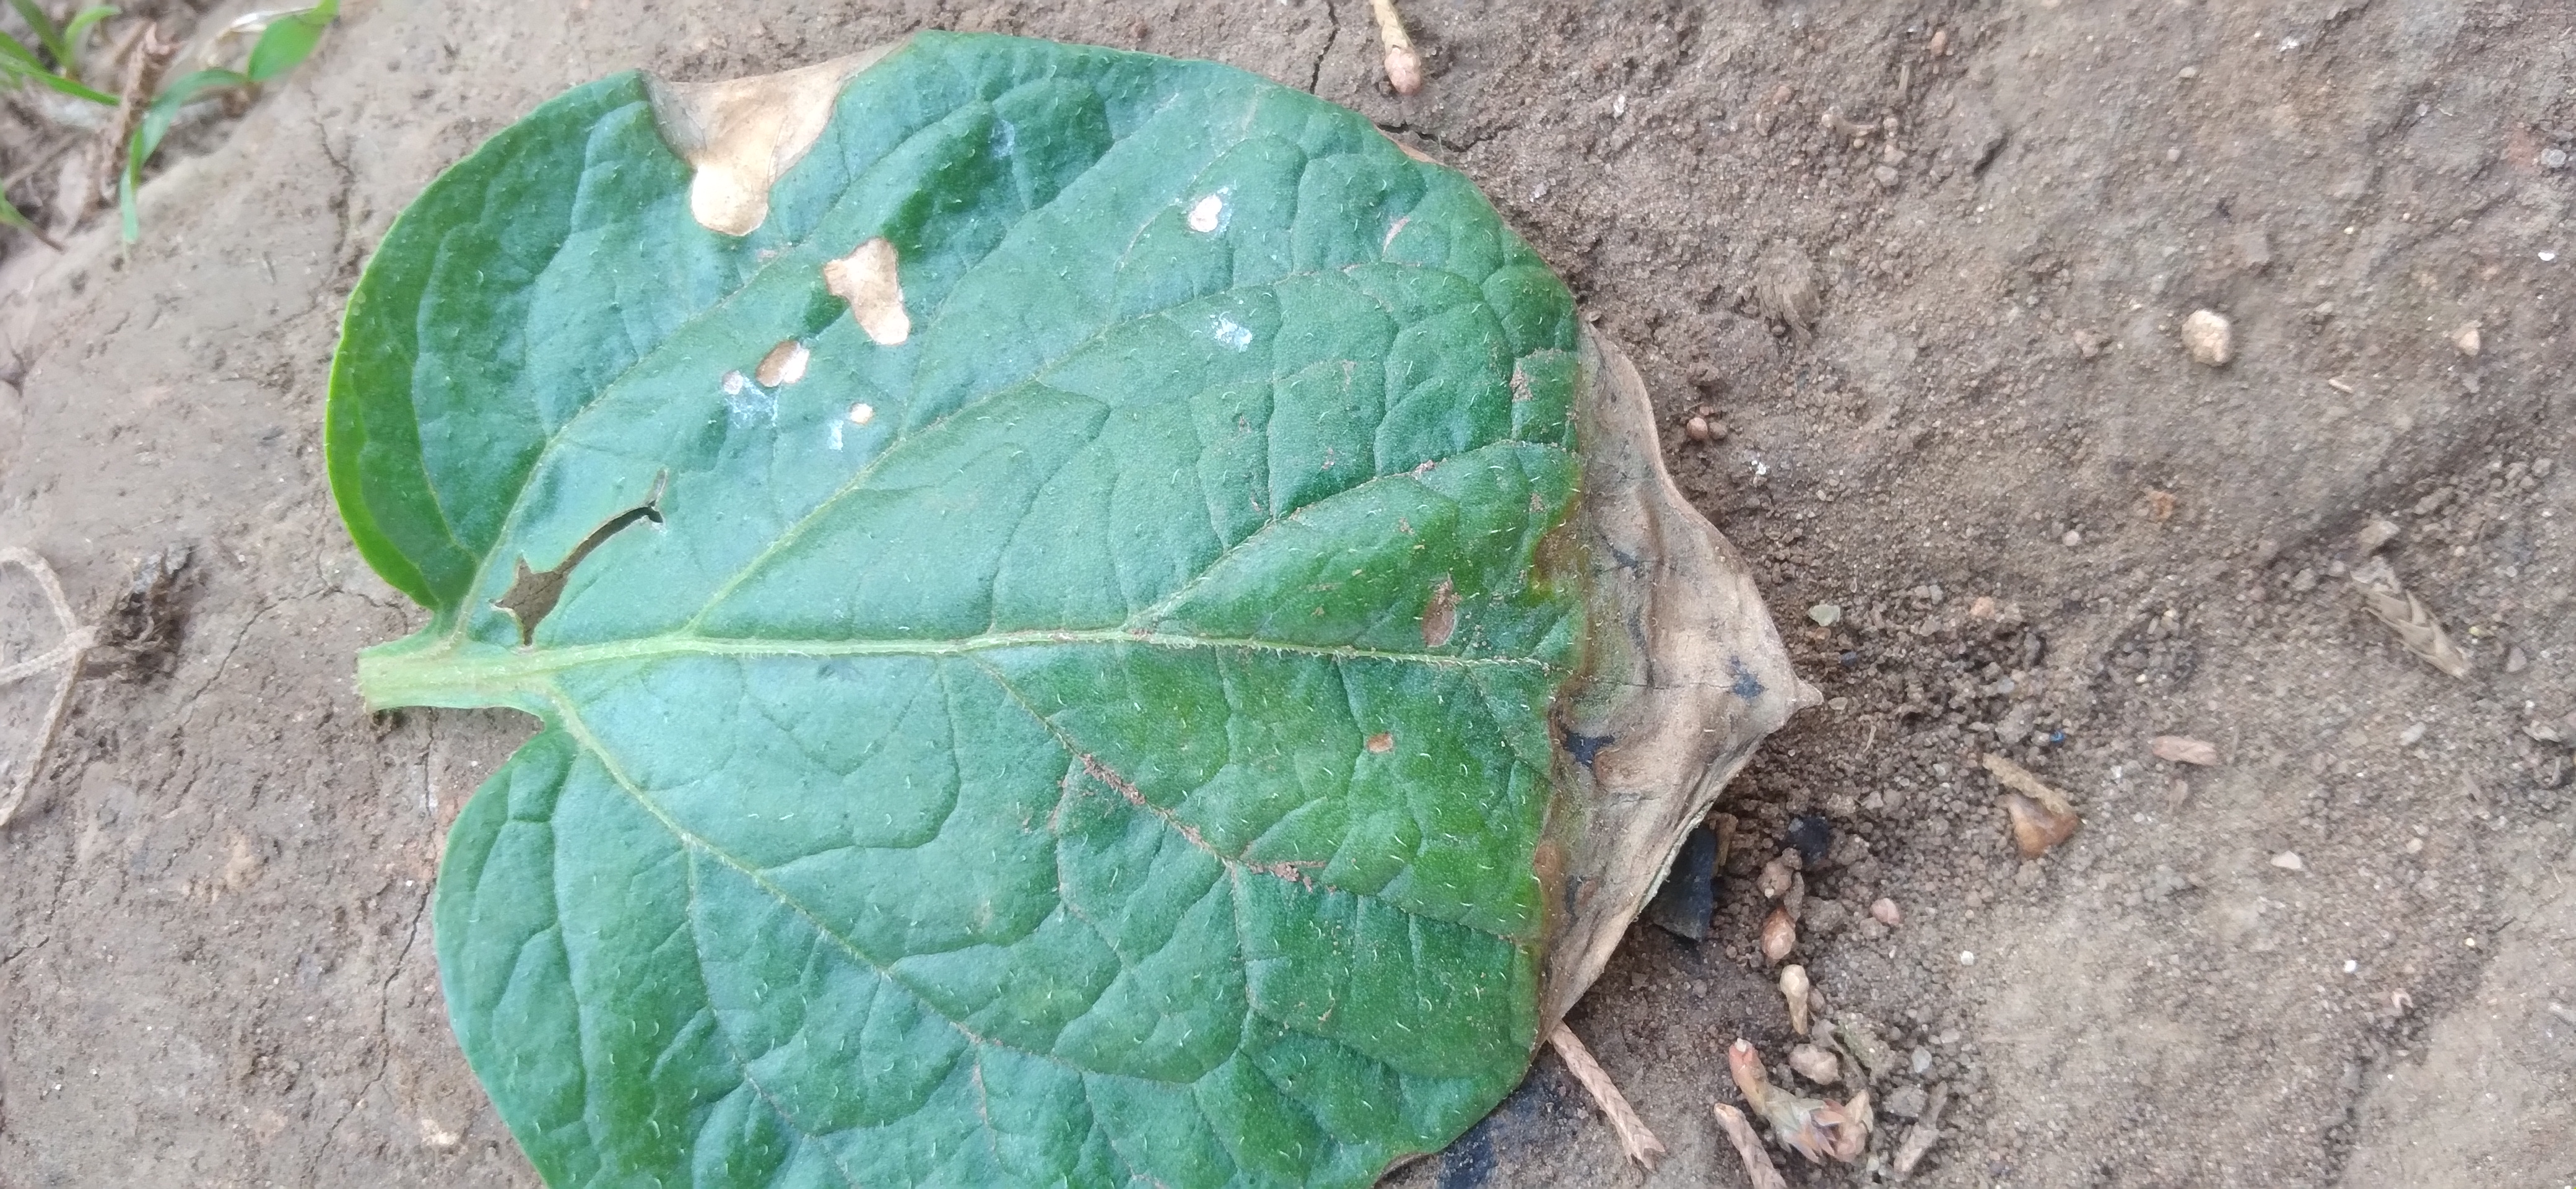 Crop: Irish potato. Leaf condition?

early blight
